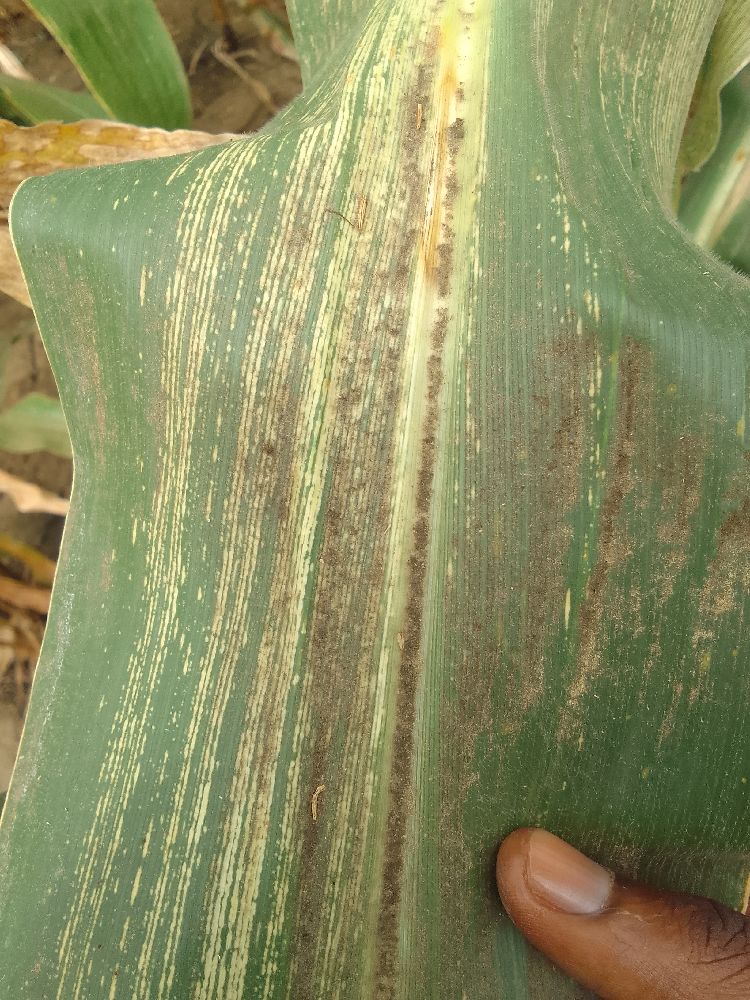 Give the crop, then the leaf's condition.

maize, maize streak virus
